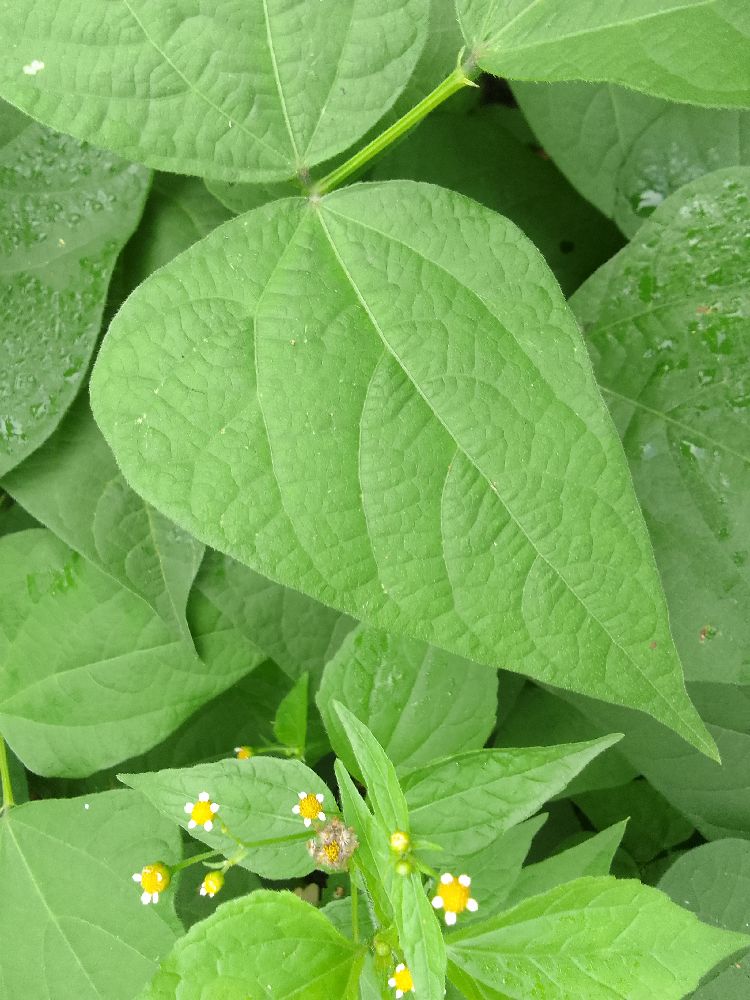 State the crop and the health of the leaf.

common bean, healthy
